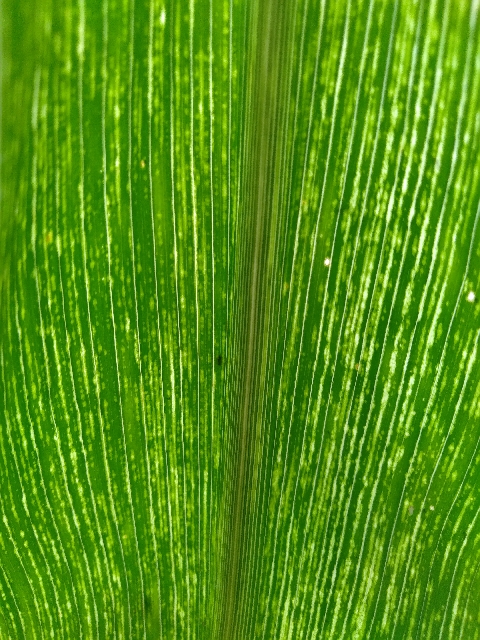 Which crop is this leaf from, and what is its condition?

maize, maize streak virus
